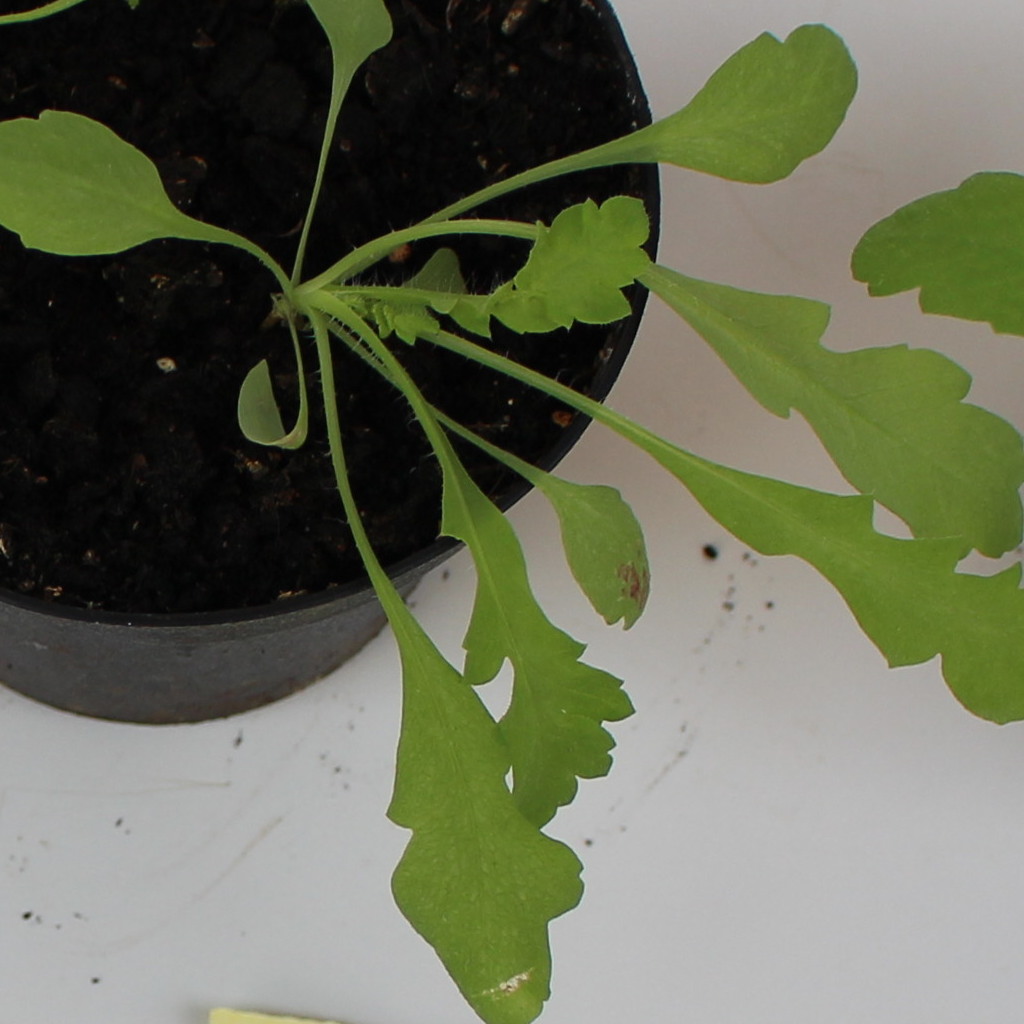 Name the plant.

Papaver rhoeas
